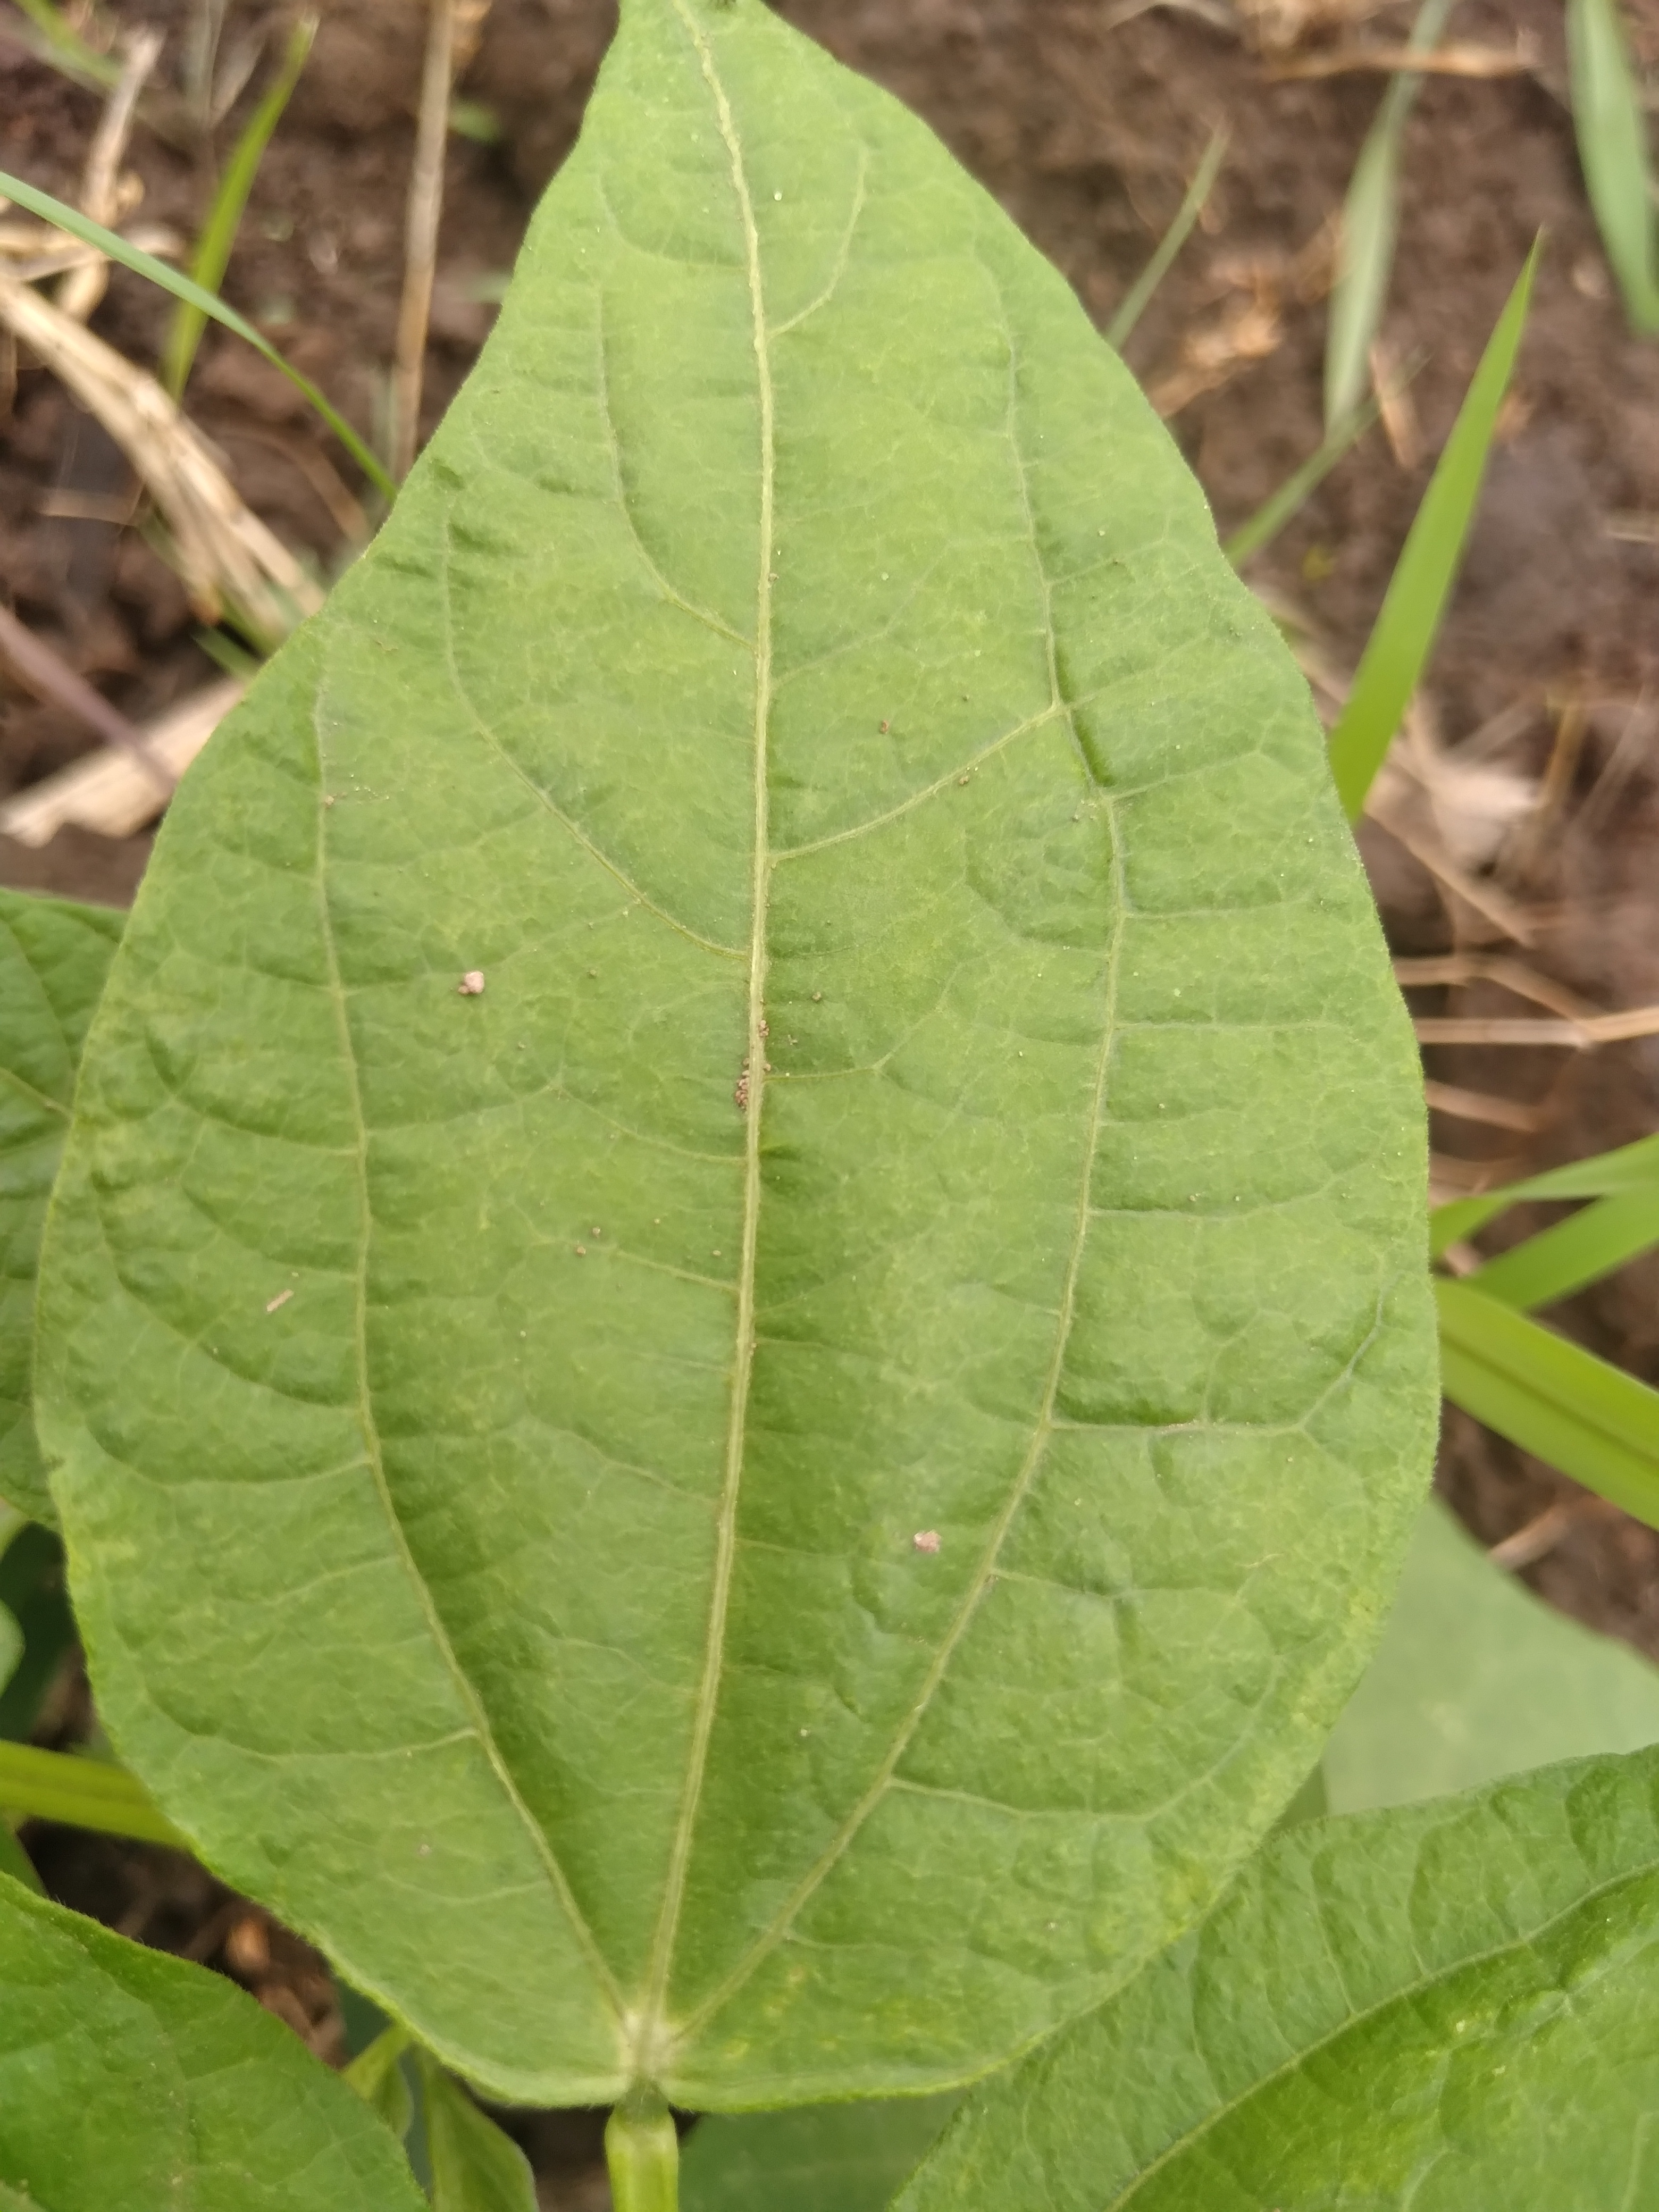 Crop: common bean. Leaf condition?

healthy
